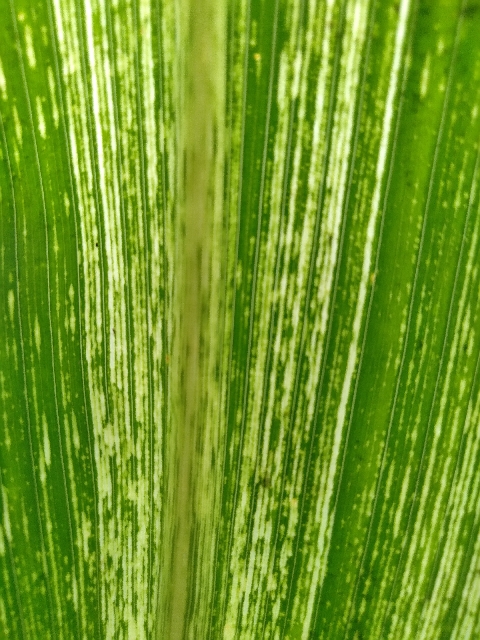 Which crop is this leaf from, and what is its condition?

maize, maize streak virus
